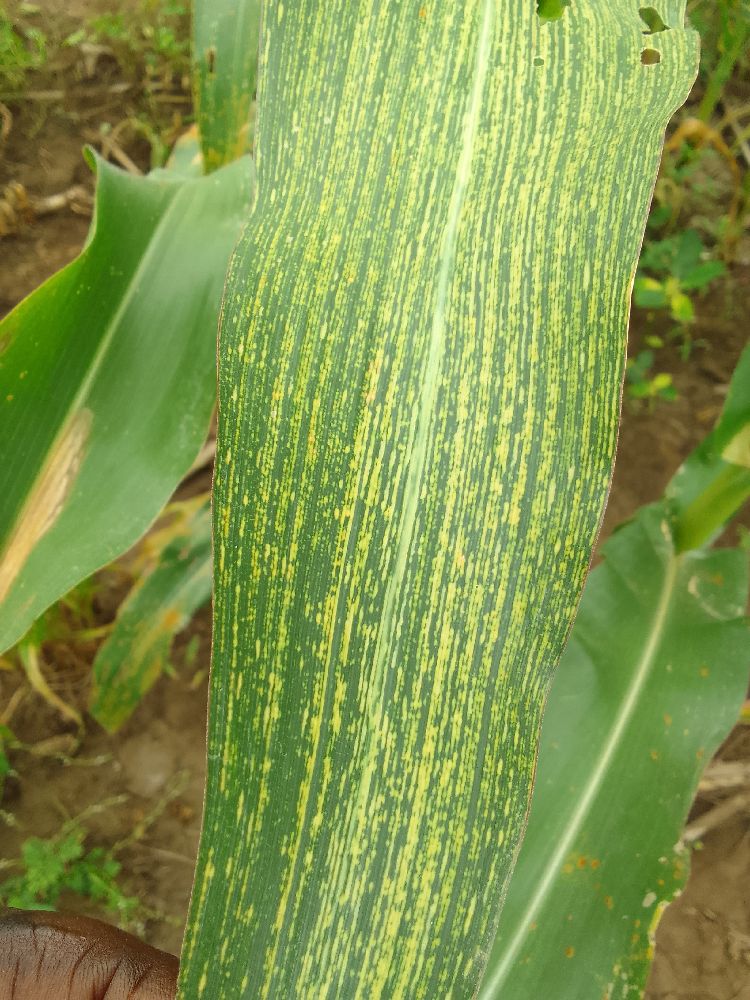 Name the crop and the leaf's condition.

maize, maize streak virus
